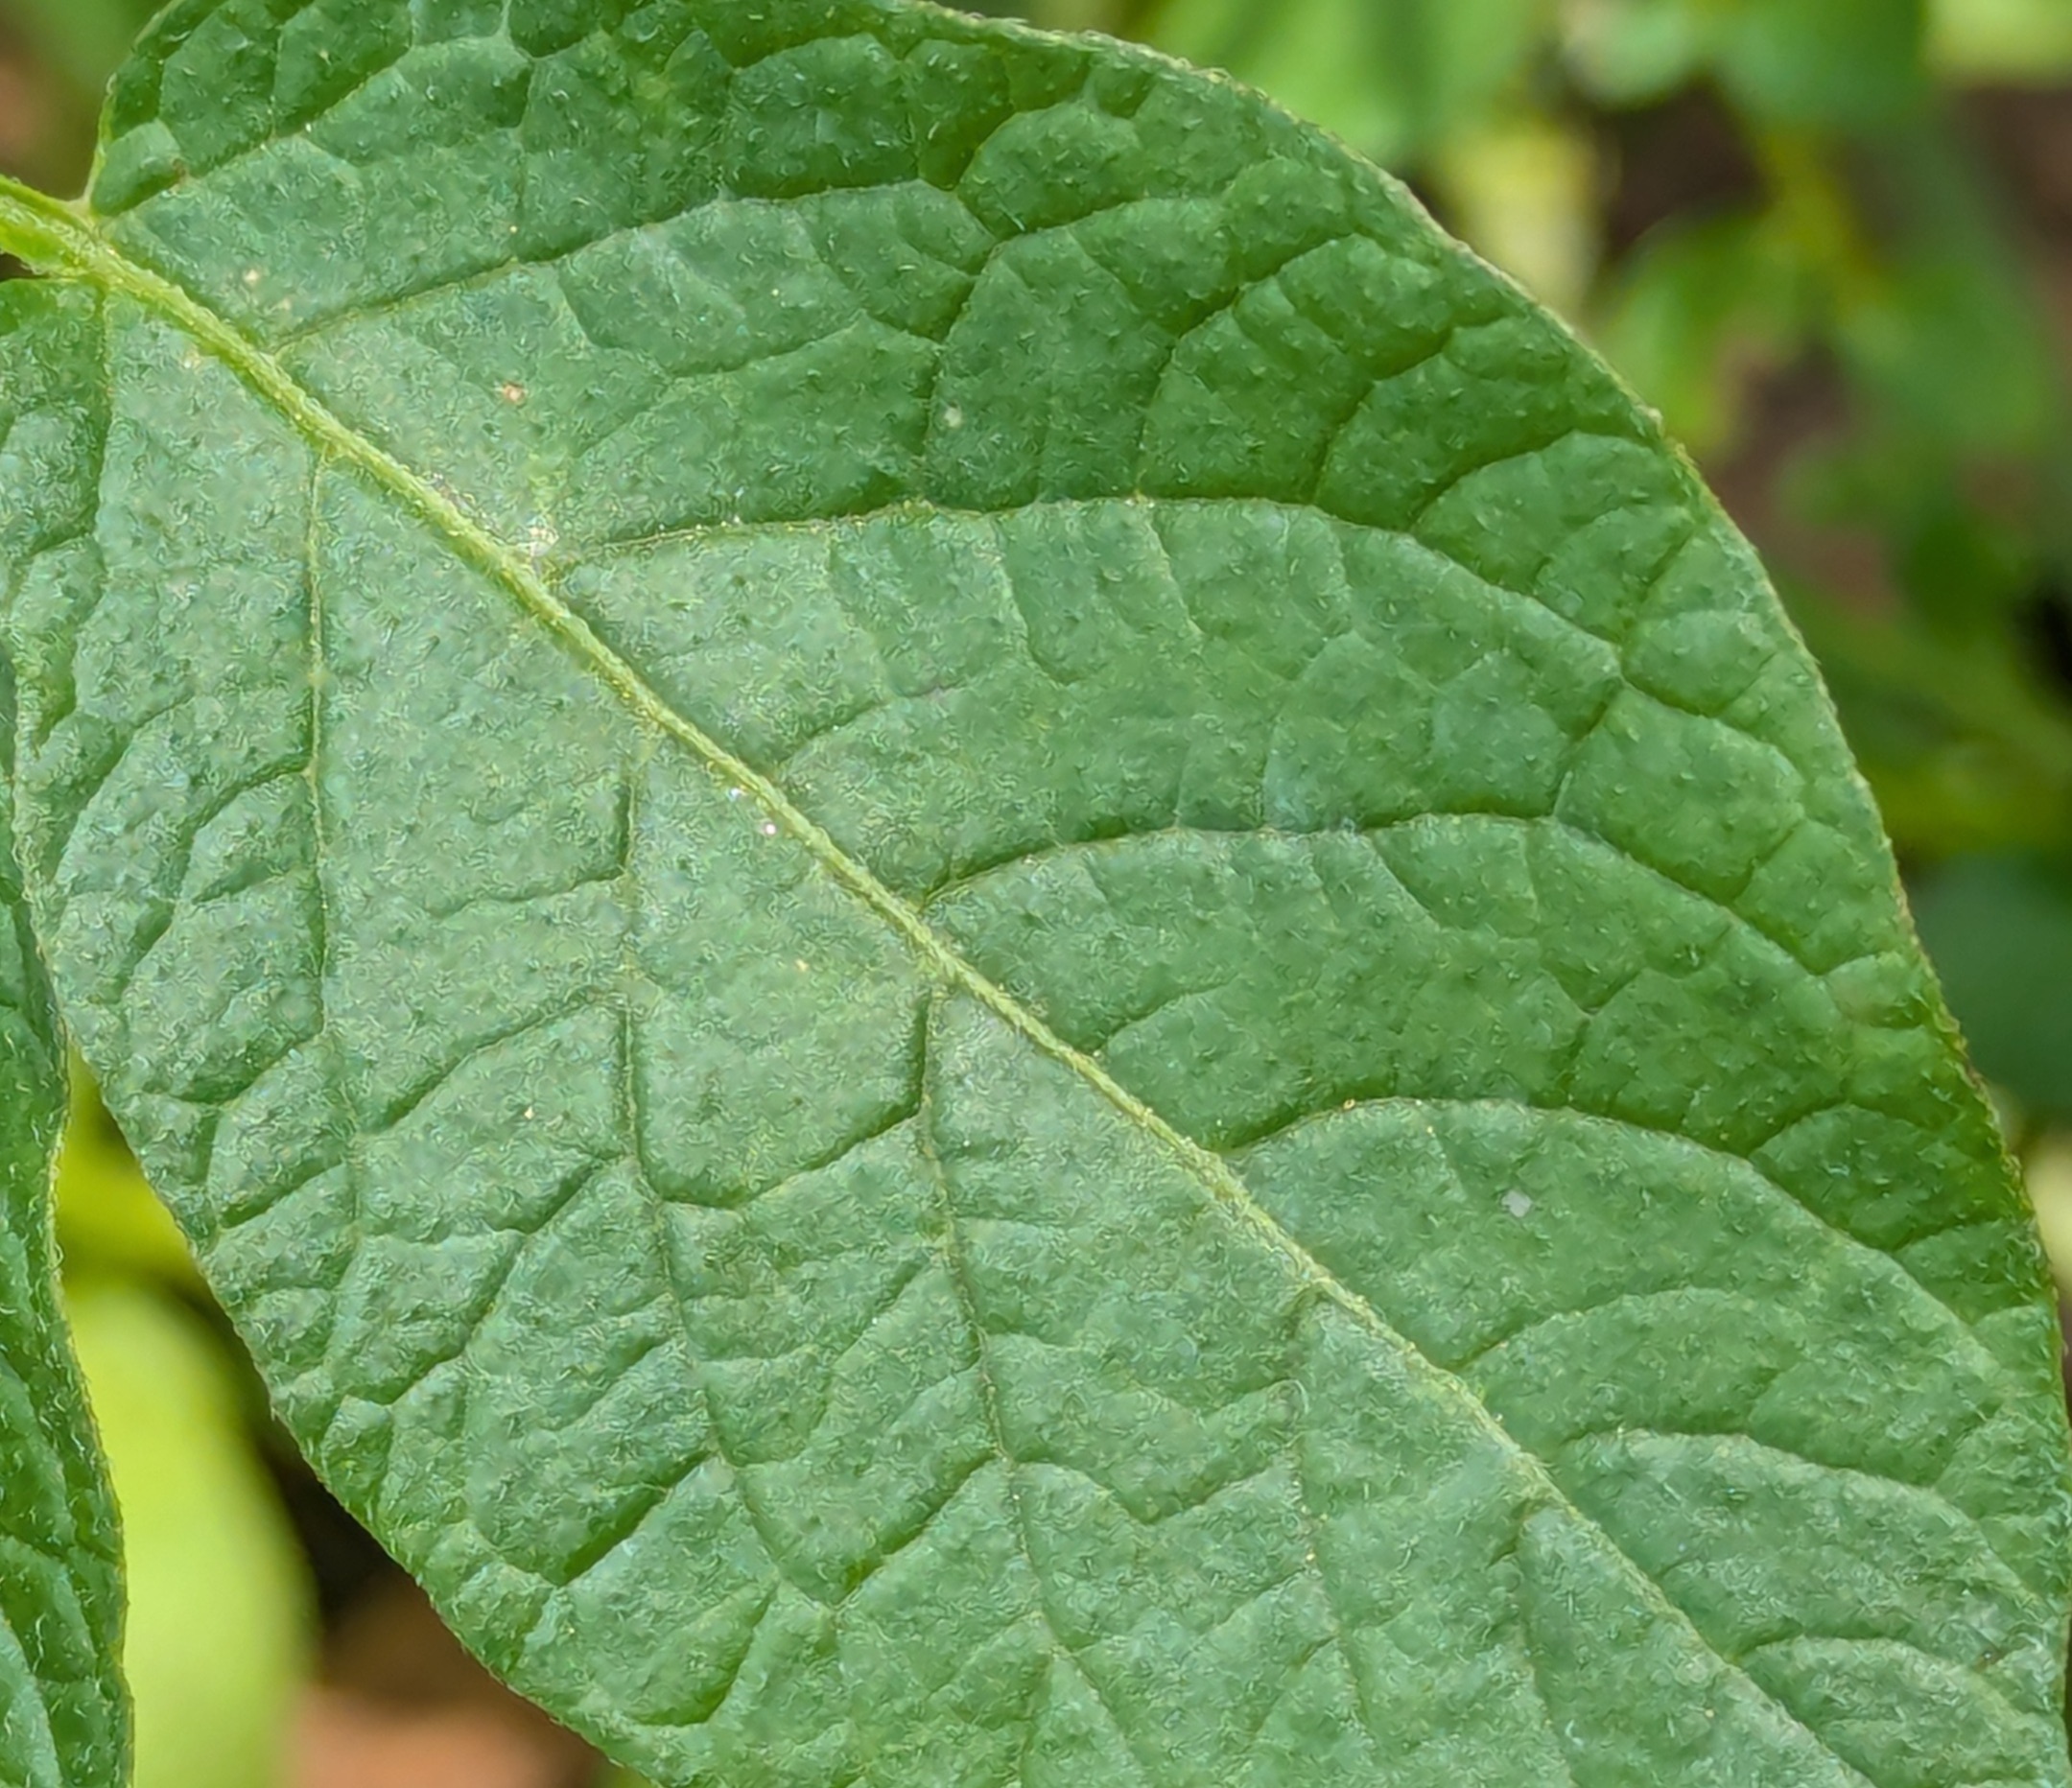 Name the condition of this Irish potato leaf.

healthy
